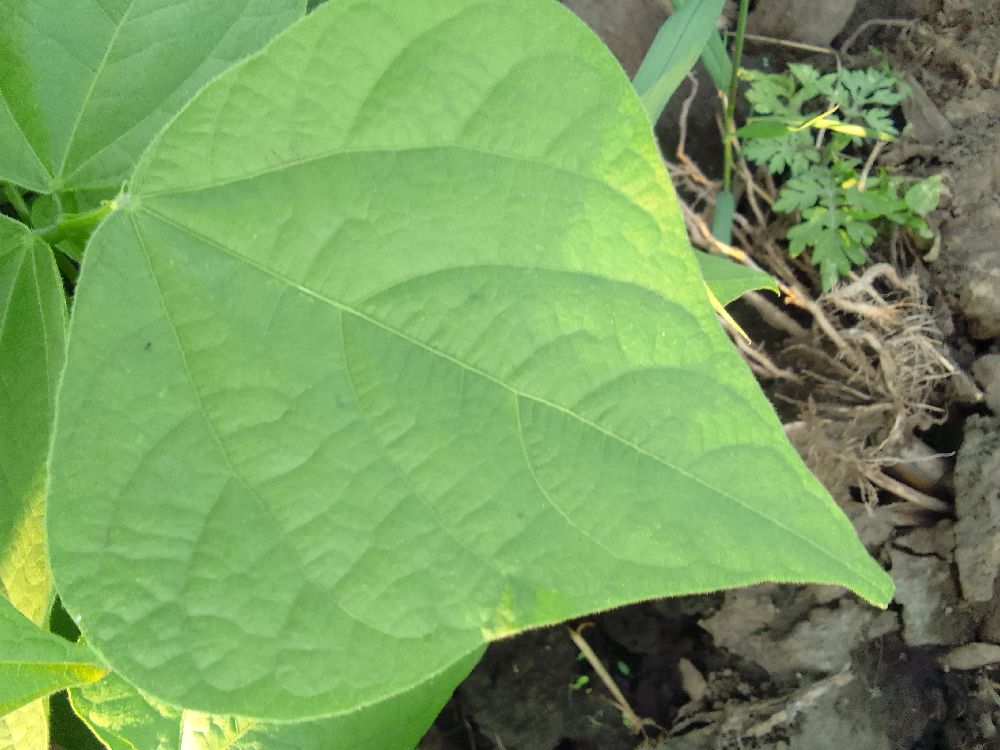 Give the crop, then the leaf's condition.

common bean, healthy
